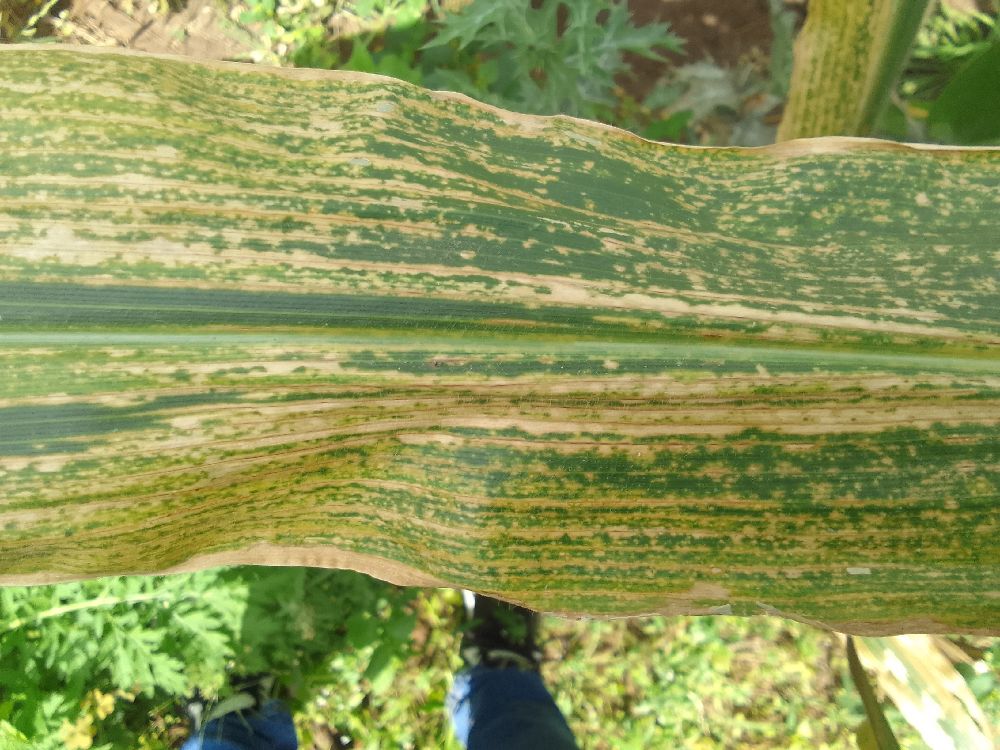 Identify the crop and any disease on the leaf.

maize, maize lethal necrosis
